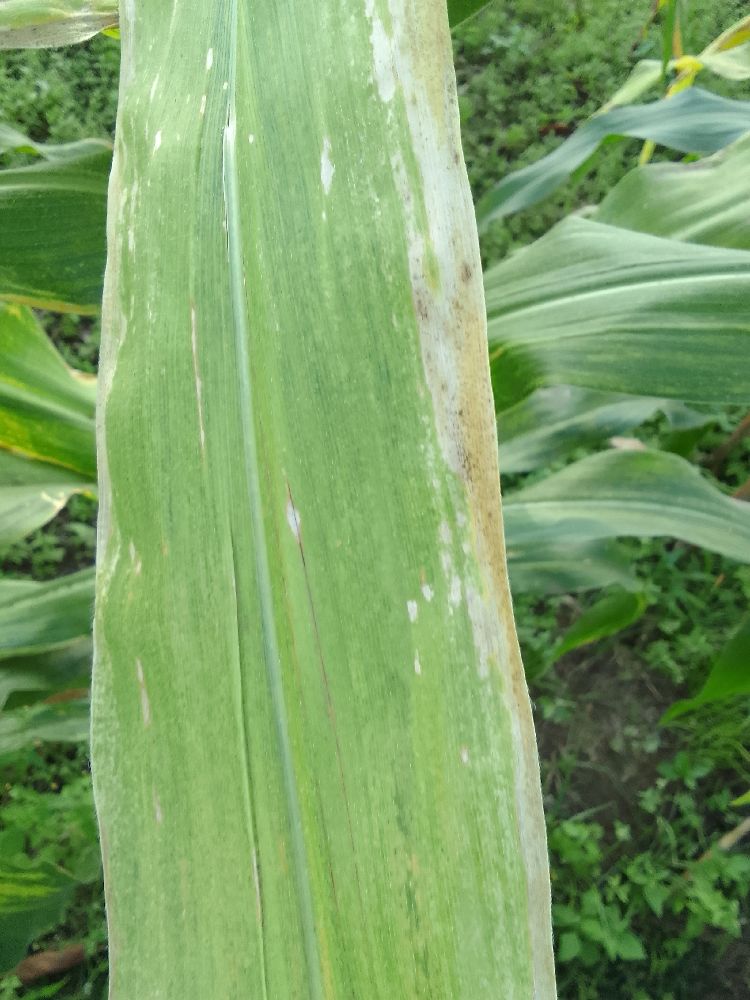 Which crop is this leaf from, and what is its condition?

maize, maize lethal necrosis
